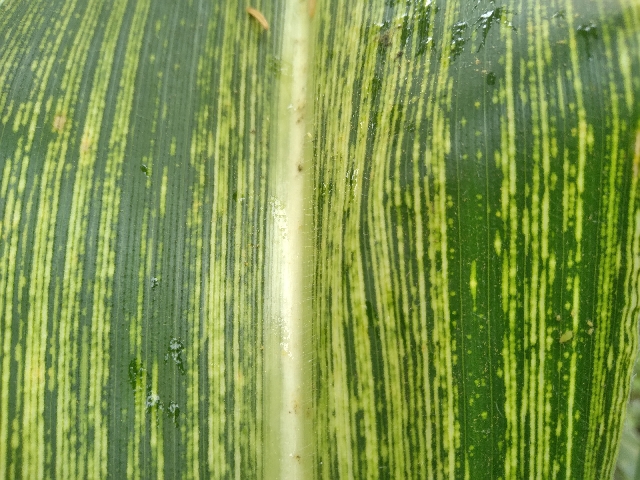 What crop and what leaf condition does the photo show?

maize, maize streak virus
